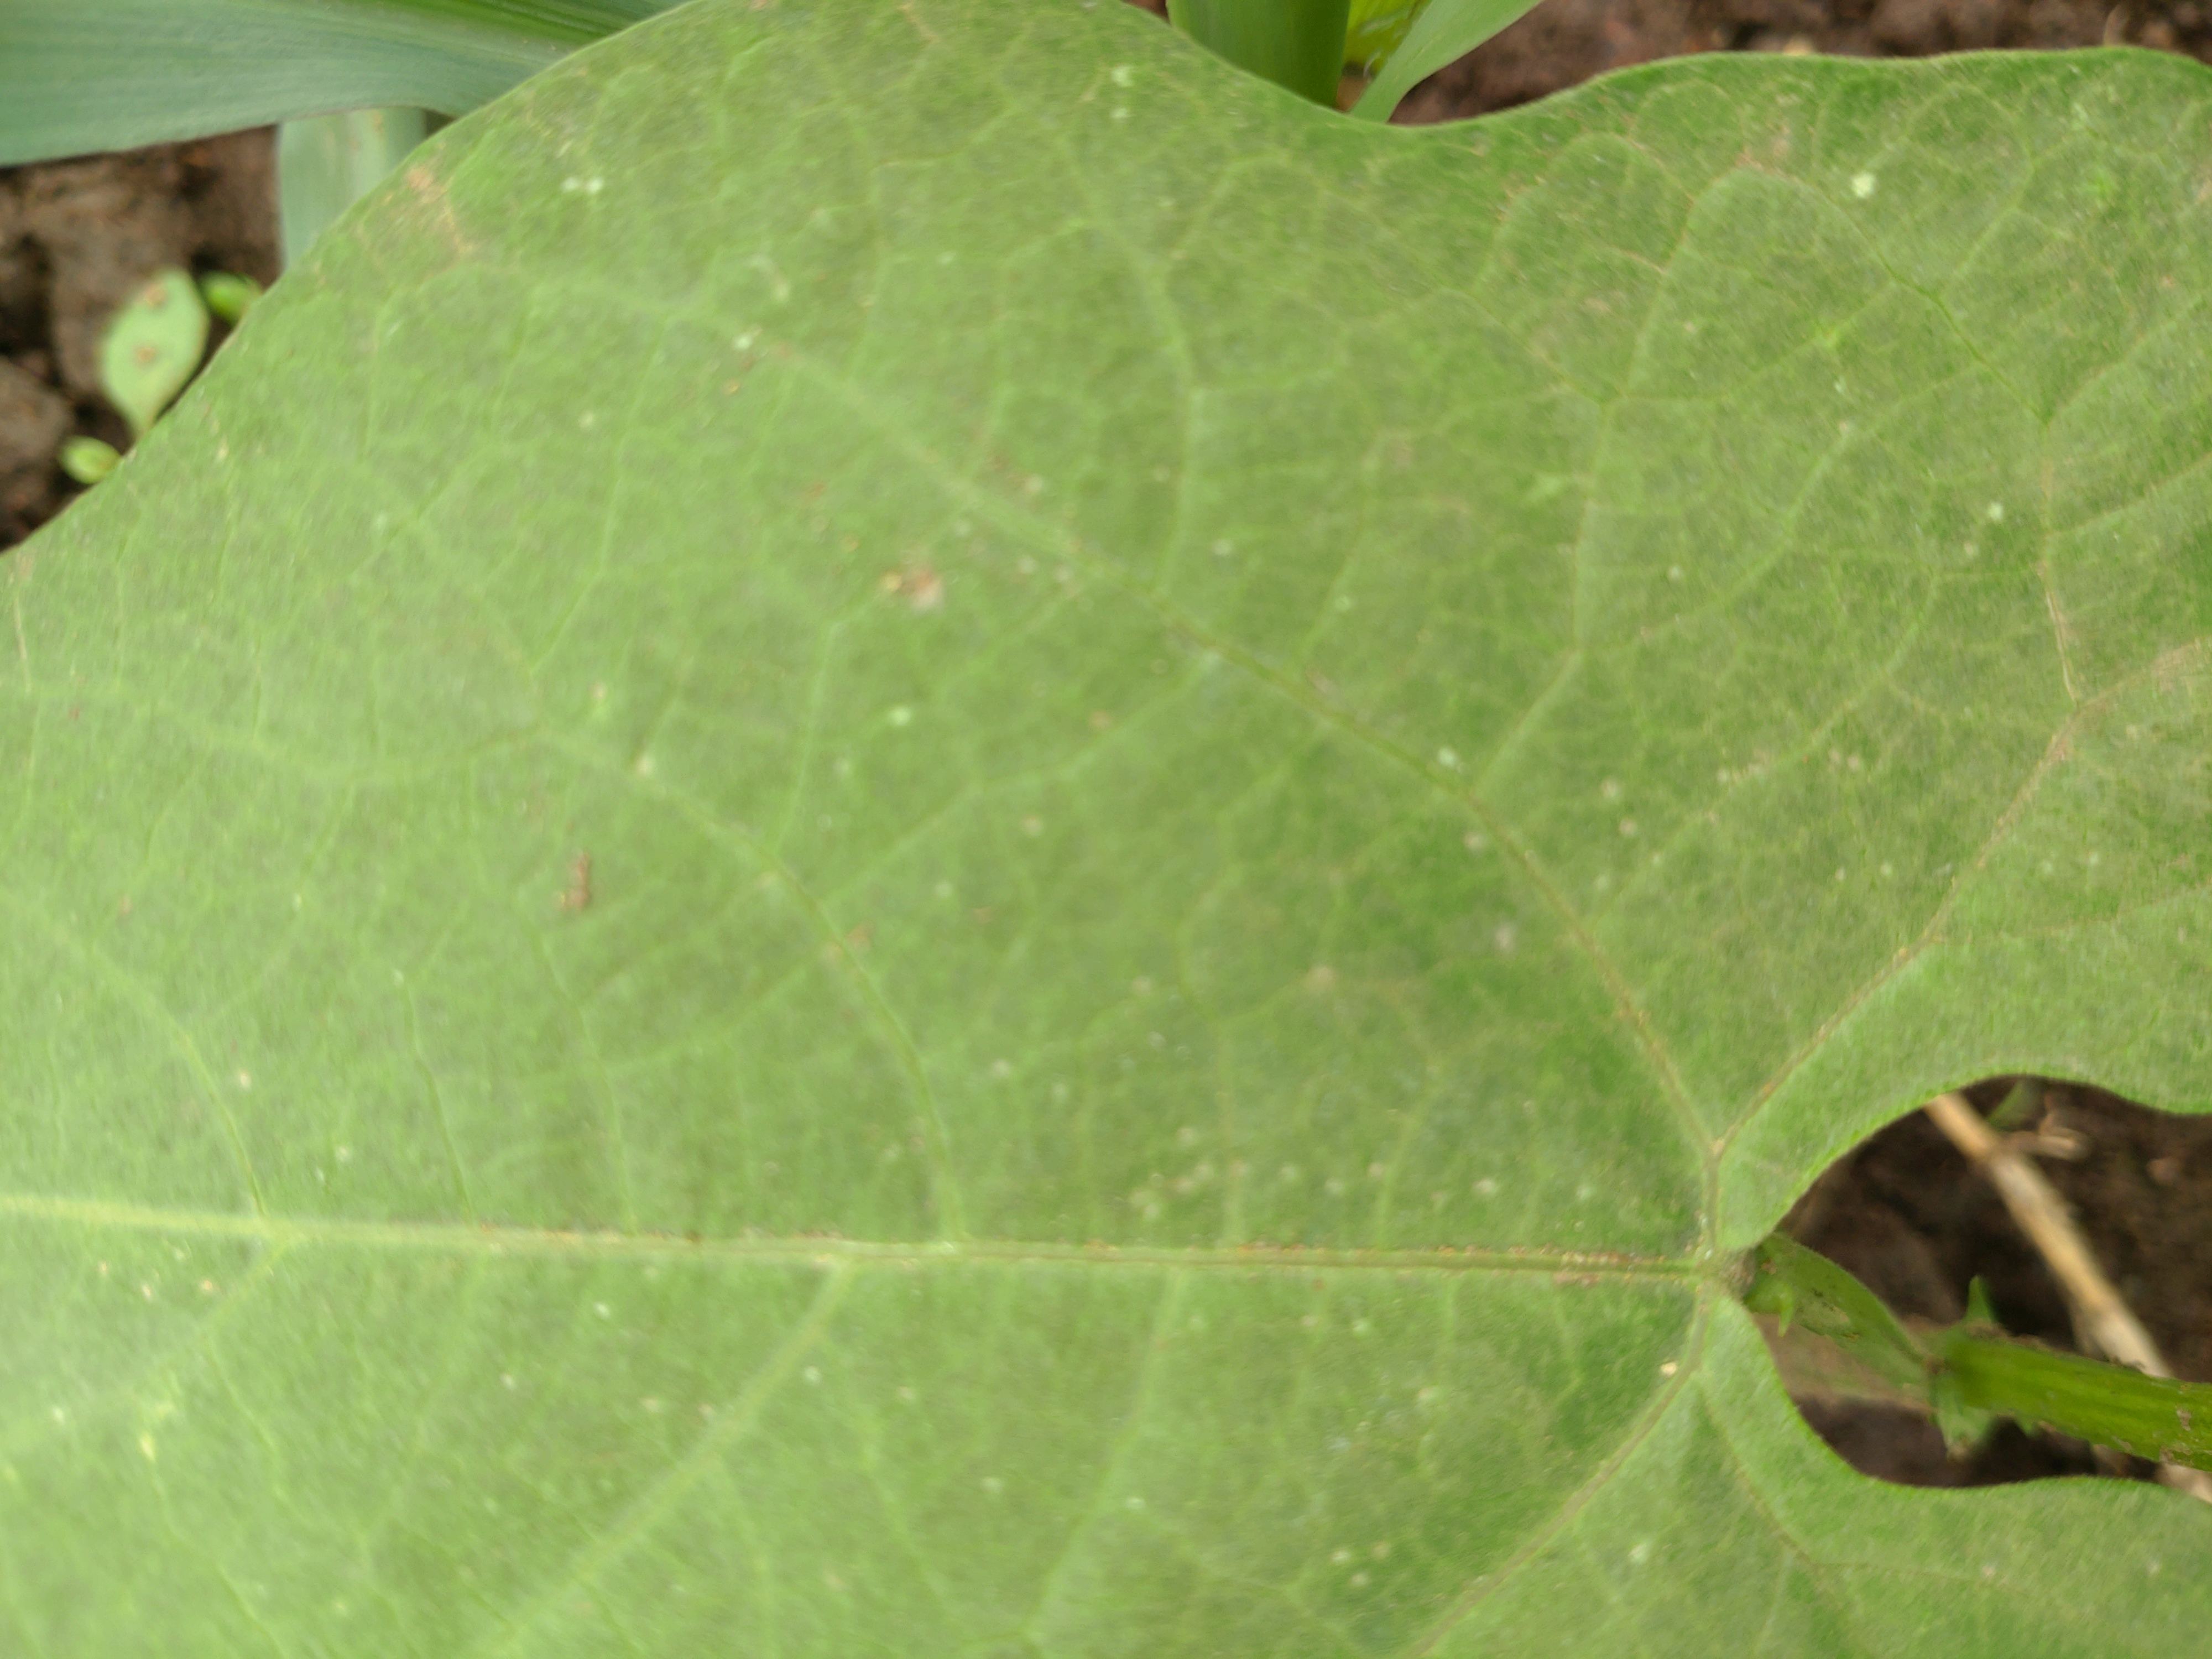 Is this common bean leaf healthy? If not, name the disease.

healthy
